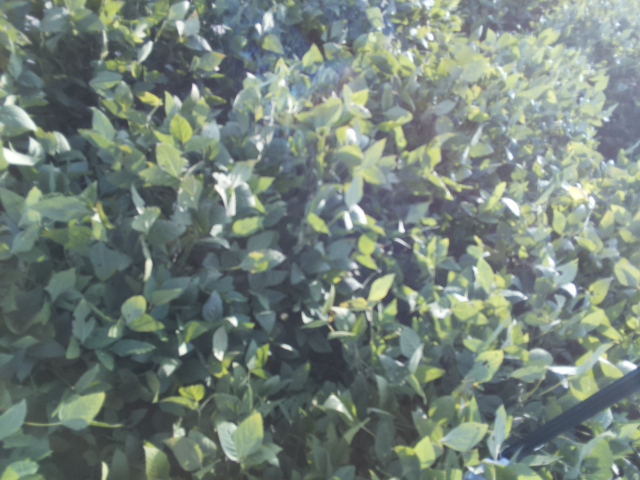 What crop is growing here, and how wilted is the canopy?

soybean, leaflets folding inward at secondary pulvinus with no turgor loss in leaflets or petioles
